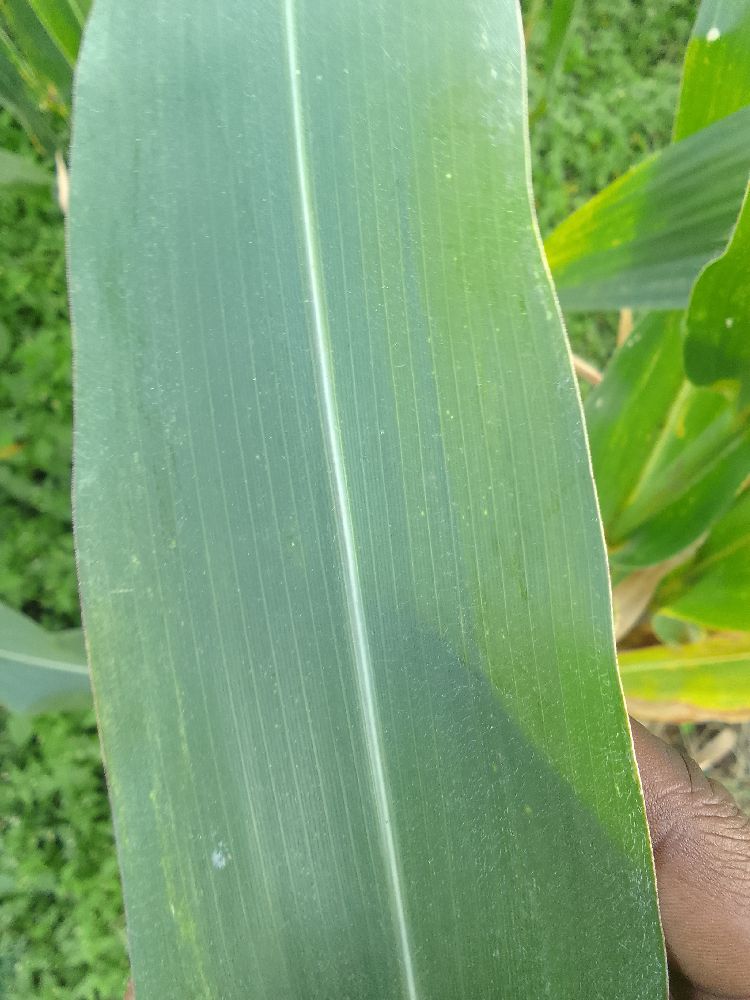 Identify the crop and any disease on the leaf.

maize, healthy
